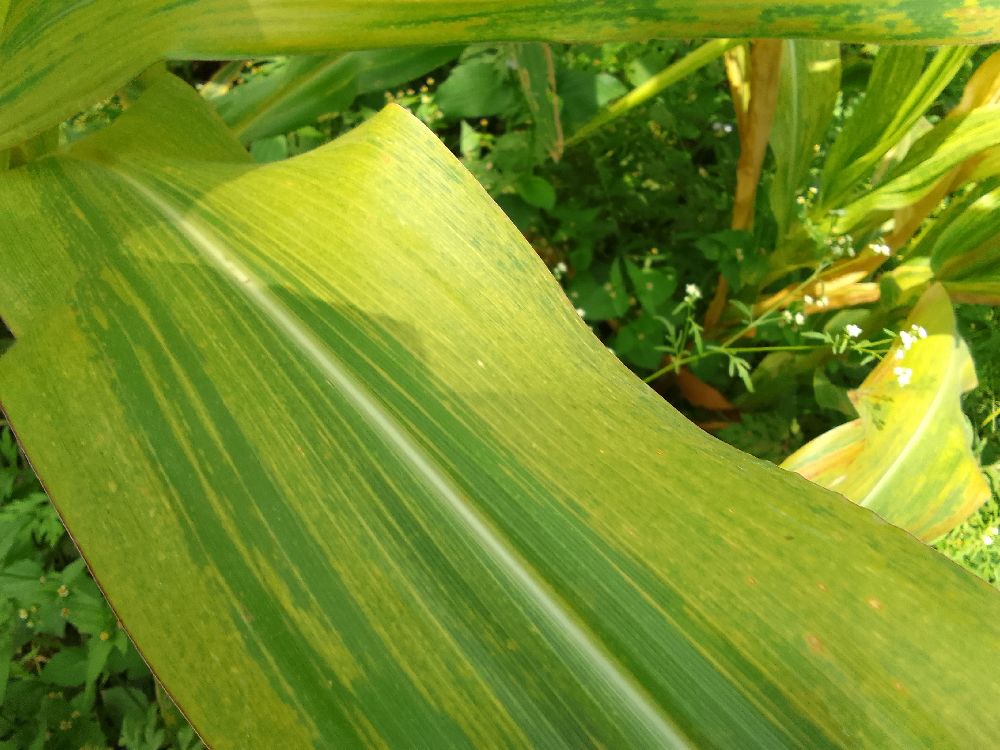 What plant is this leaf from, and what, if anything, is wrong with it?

maize, maize lethal necrosis
